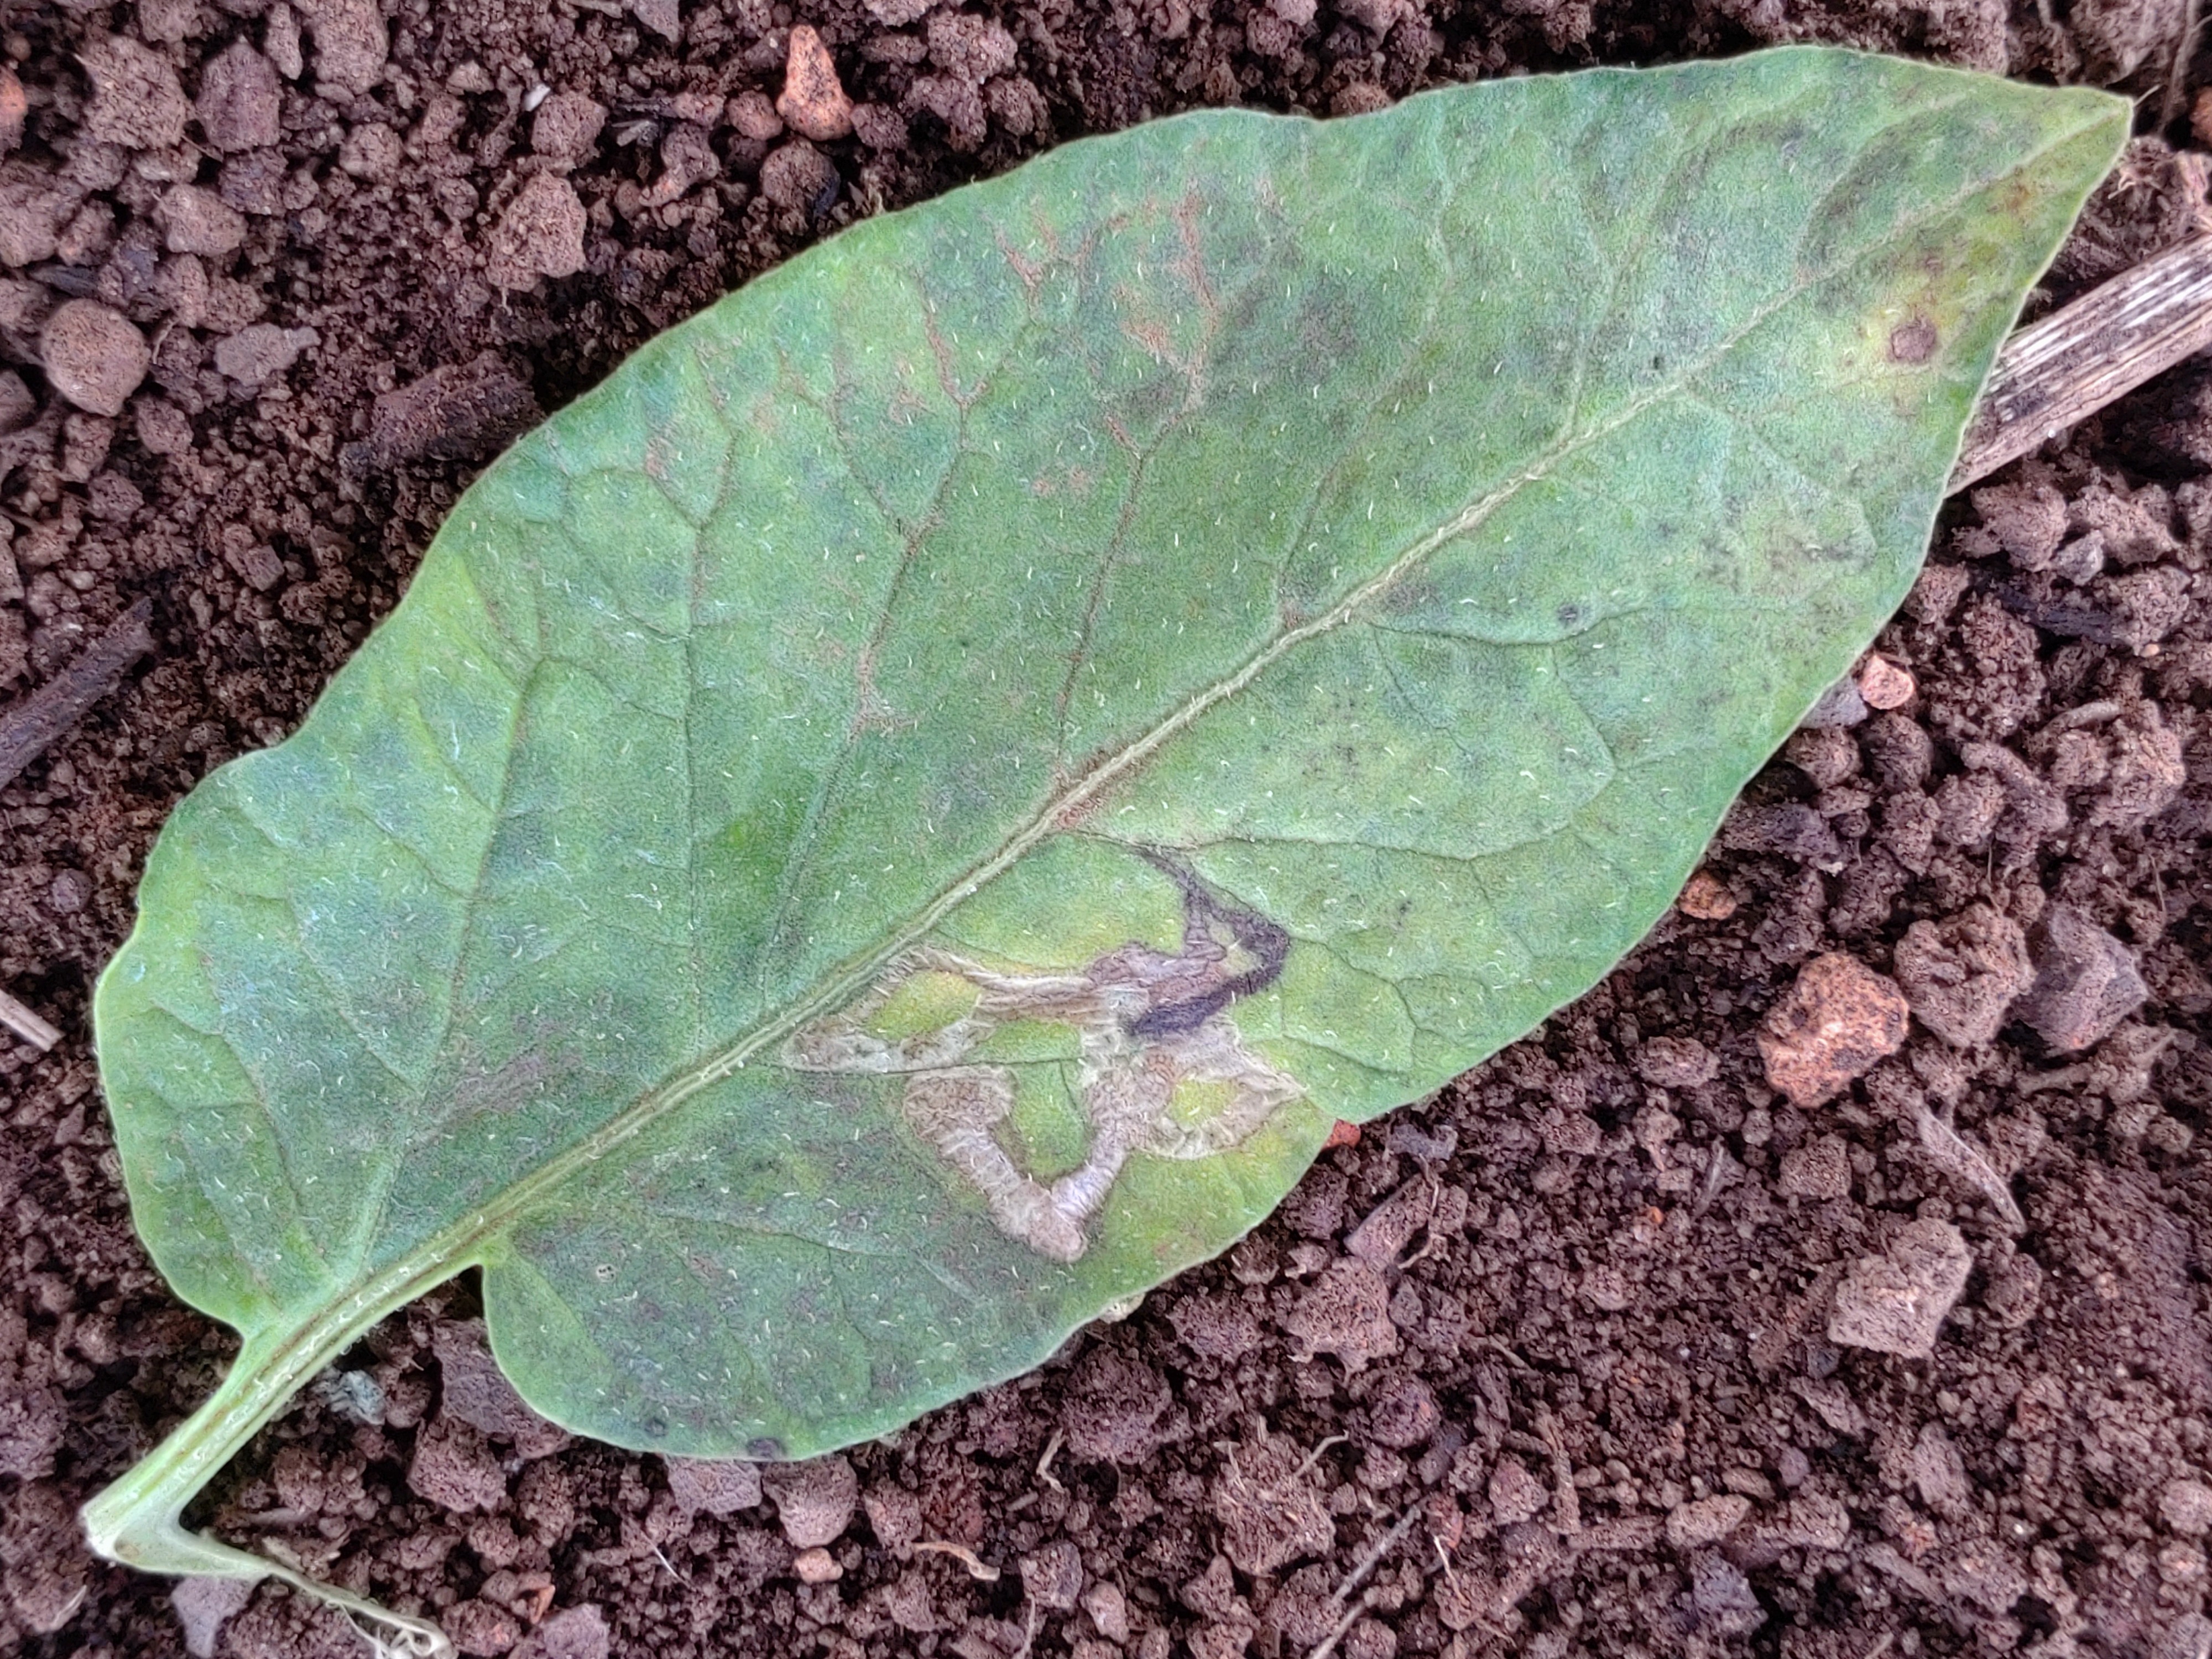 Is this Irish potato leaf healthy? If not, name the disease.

late blight
